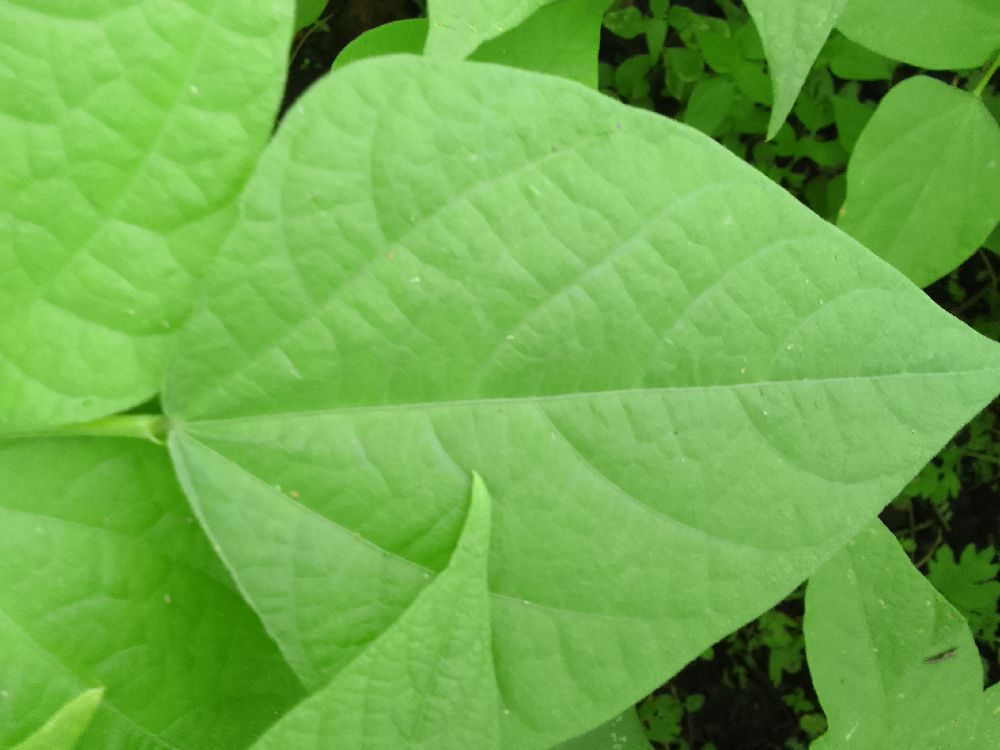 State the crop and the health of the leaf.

common bean, healthy
